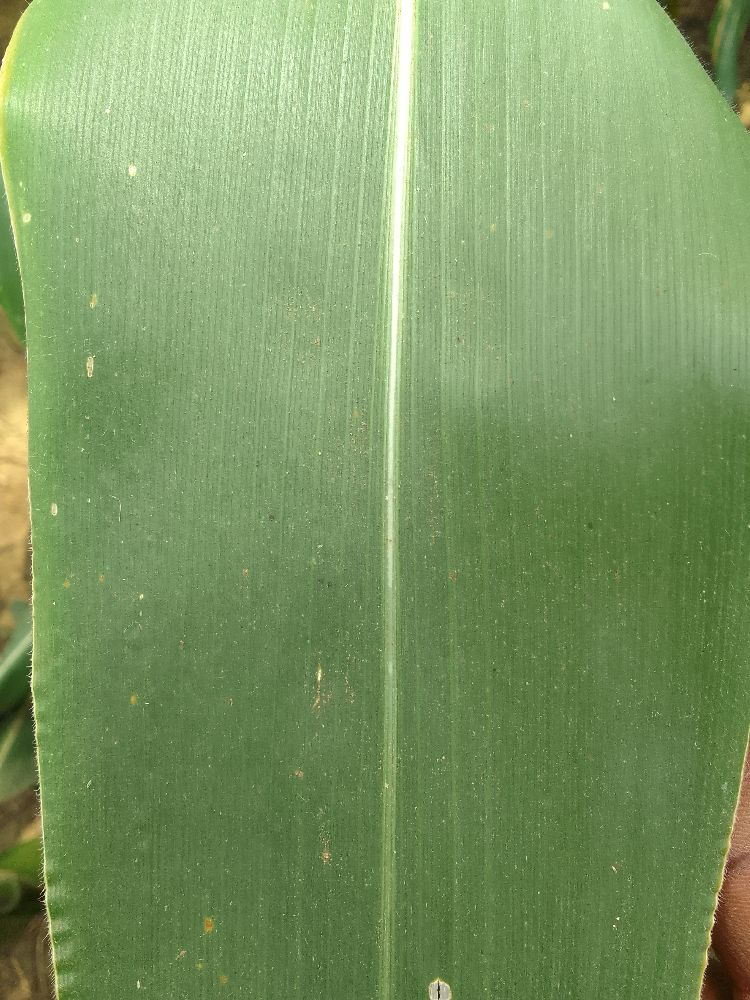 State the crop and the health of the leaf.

maize, healthy
